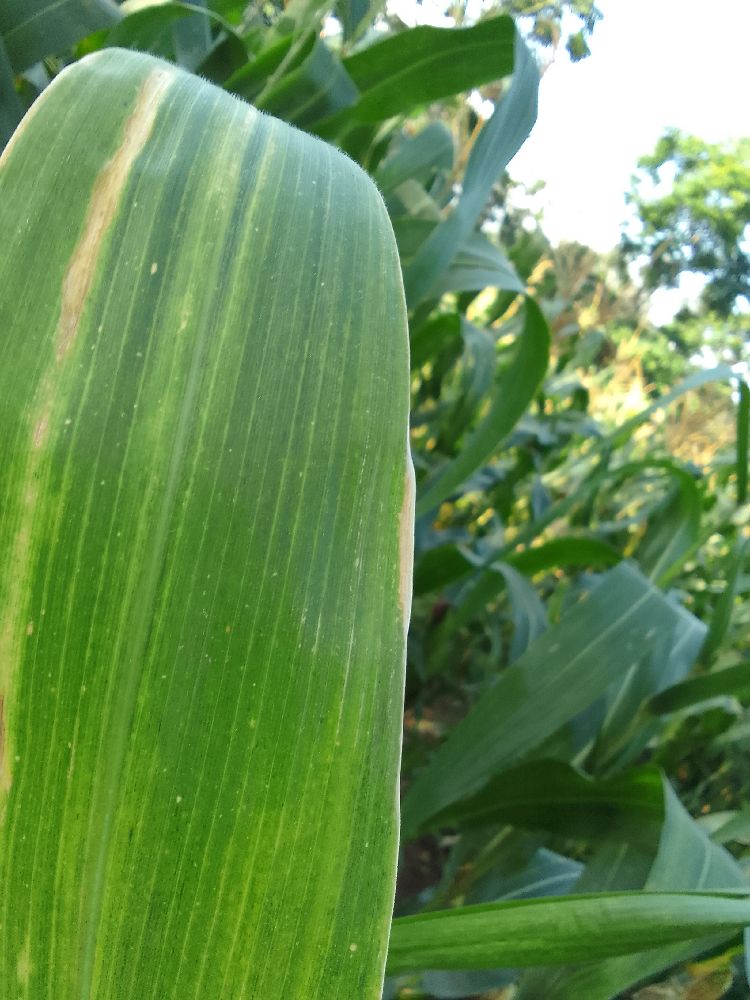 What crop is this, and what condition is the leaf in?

maize, maize lethal necrosis
